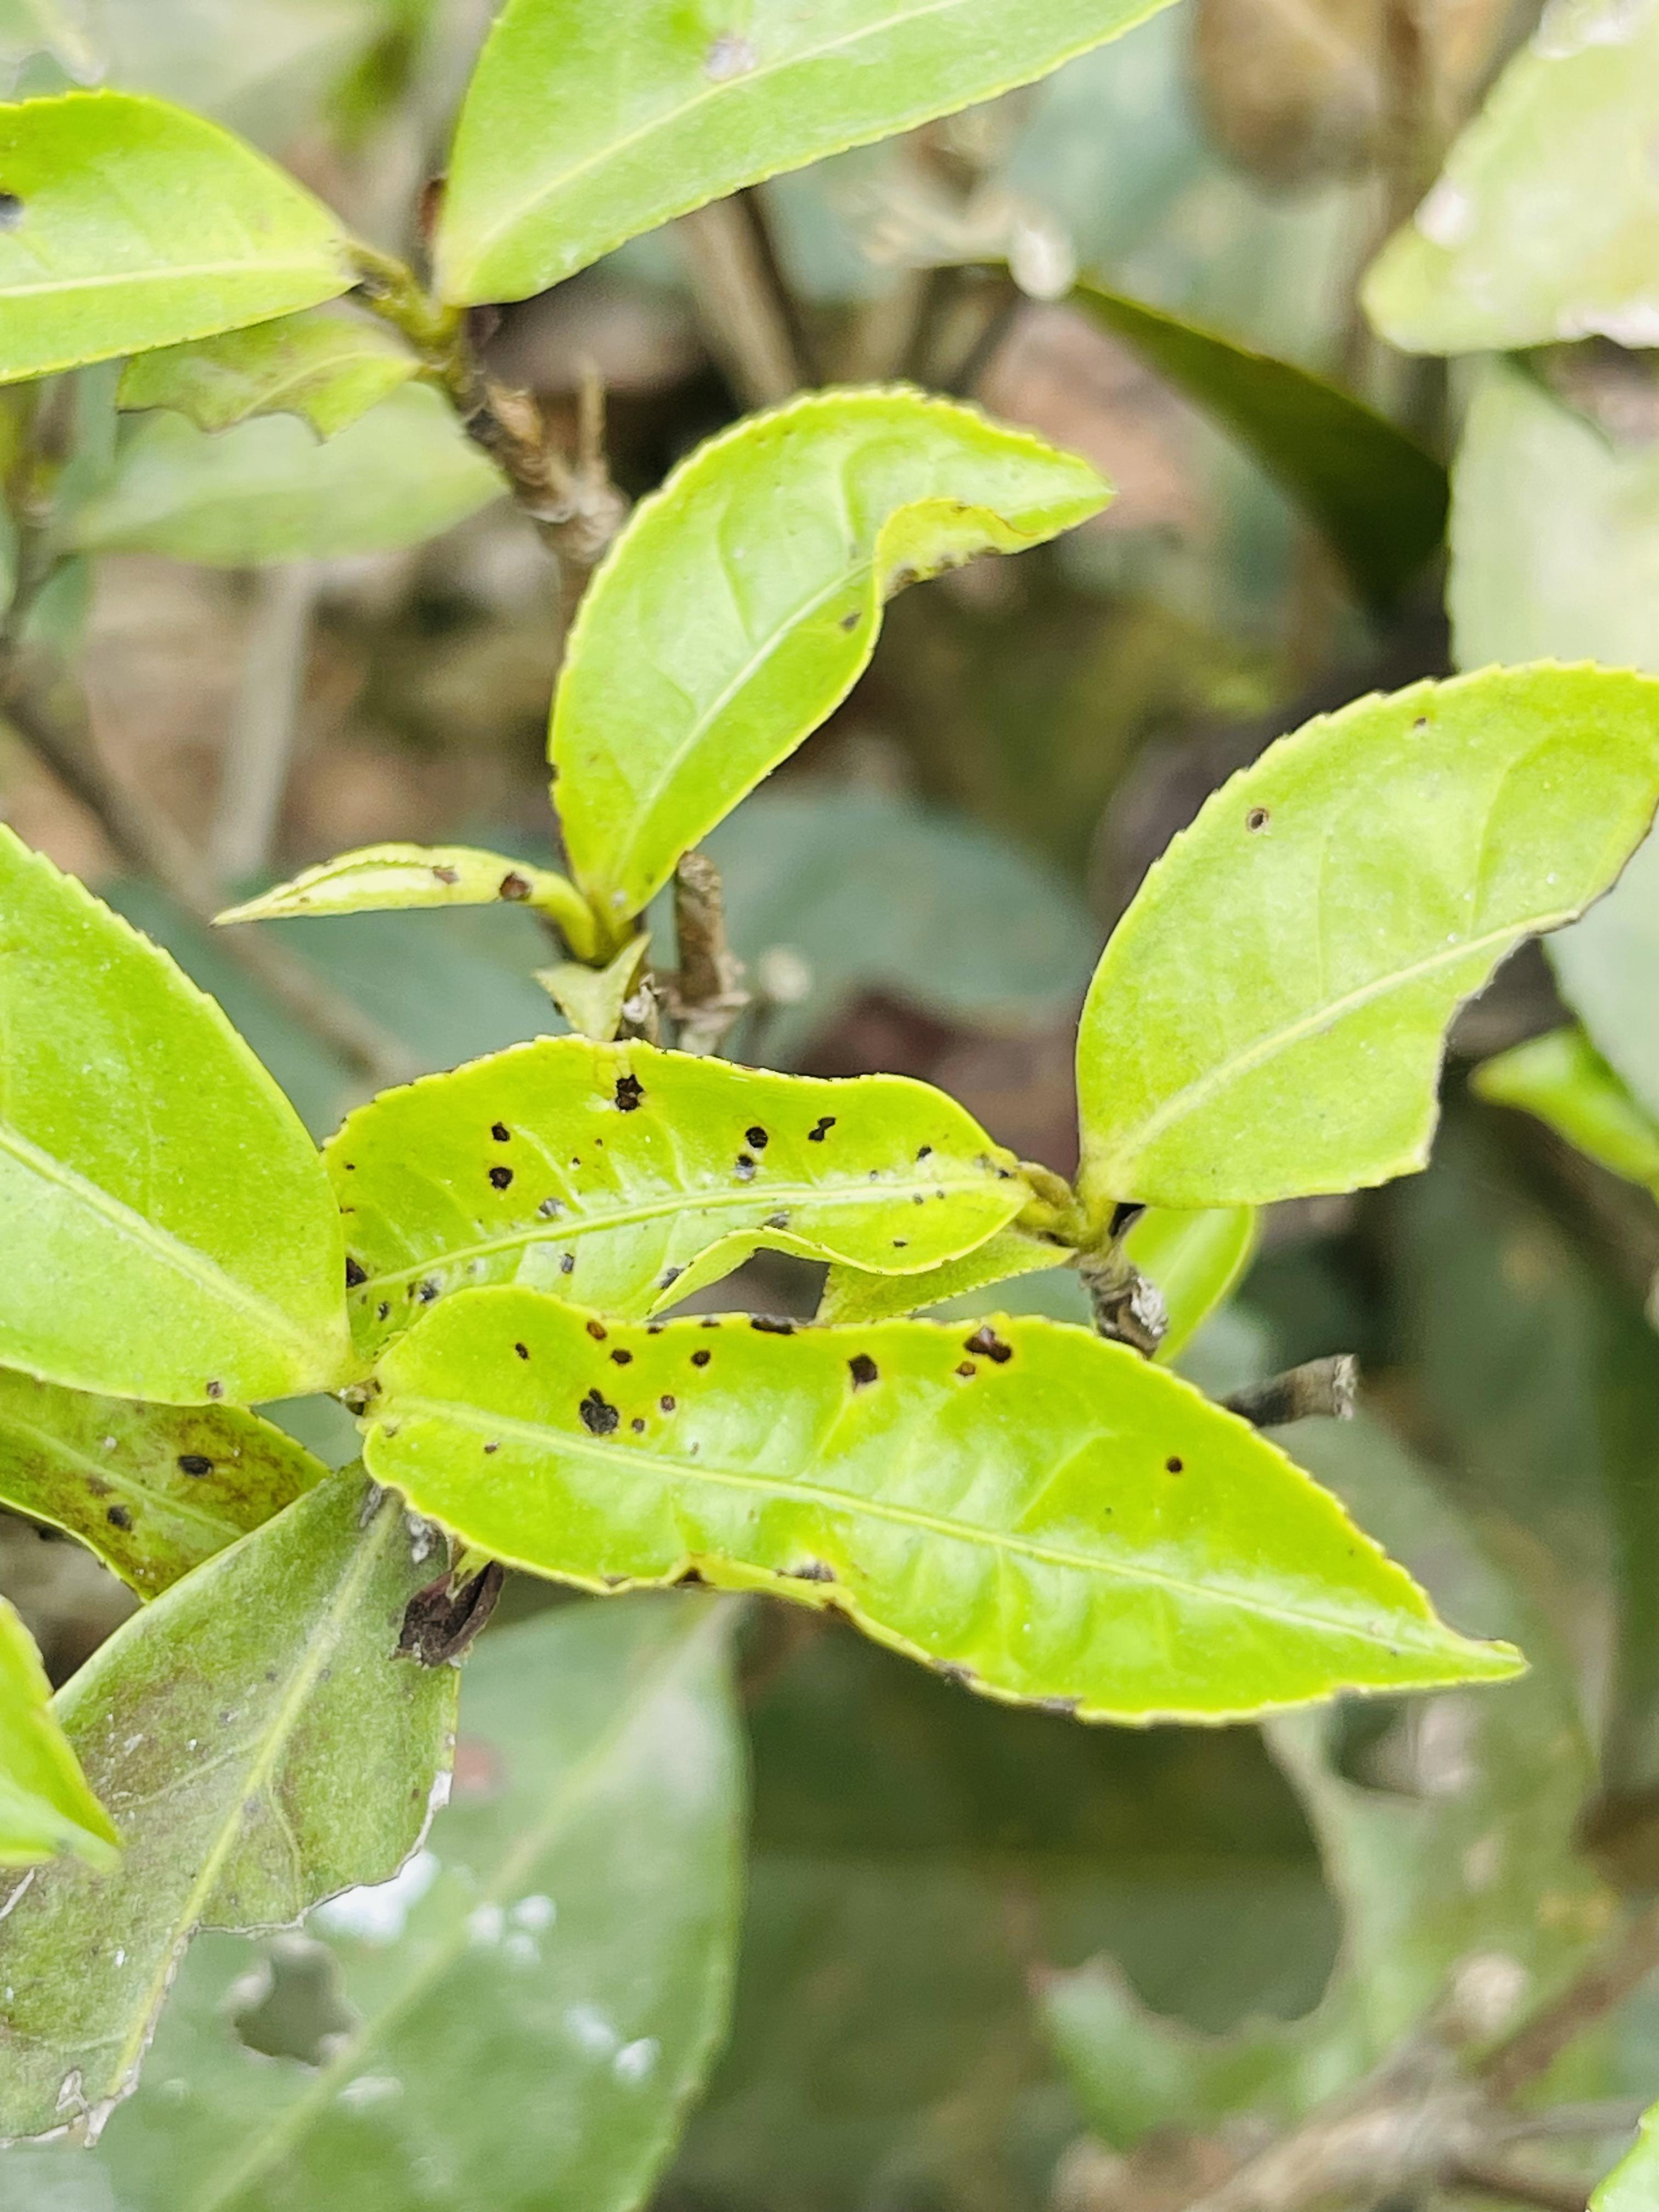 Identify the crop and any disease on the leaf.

tea, helopeltis
